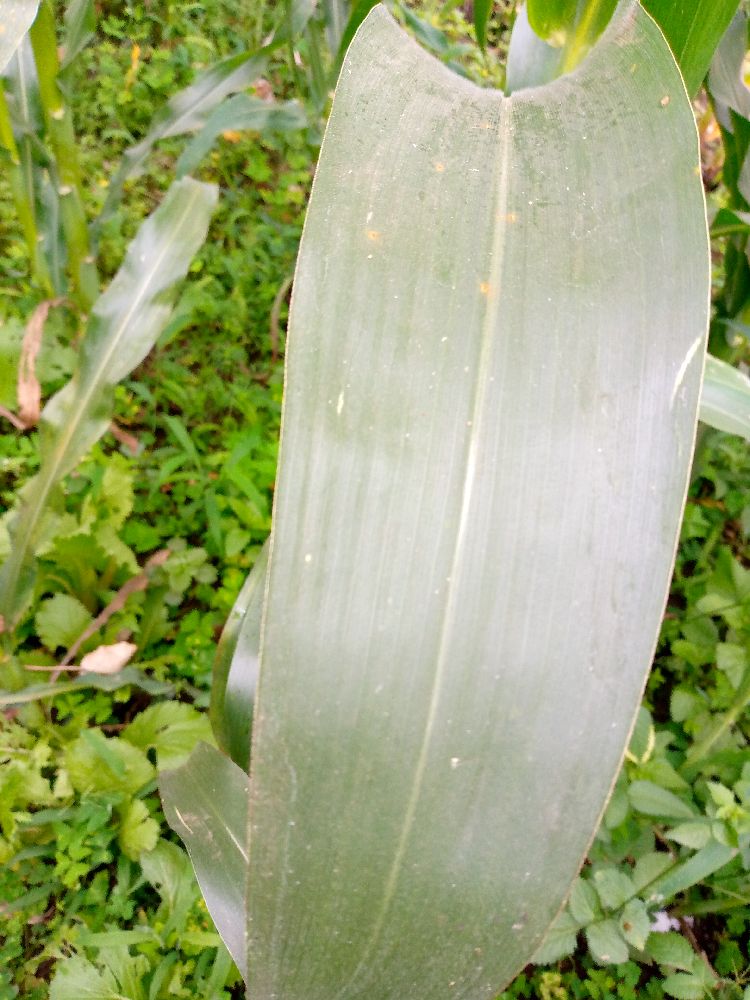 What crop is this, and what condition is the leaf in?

maize, healthy
